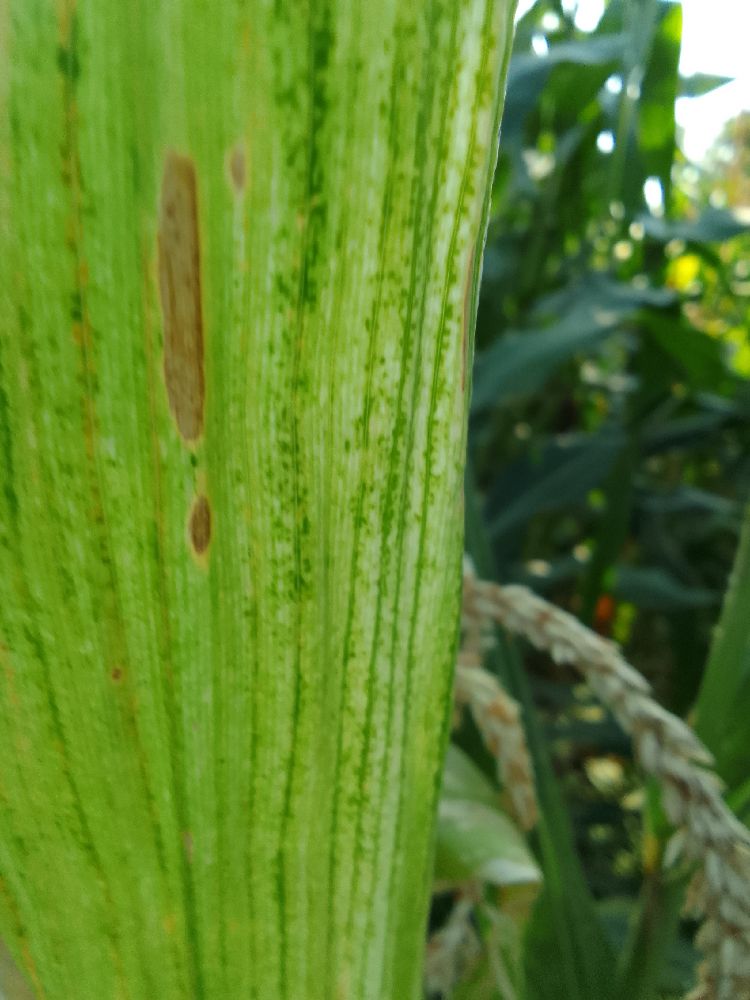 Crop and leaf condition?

maize, maize lethal necrosis
